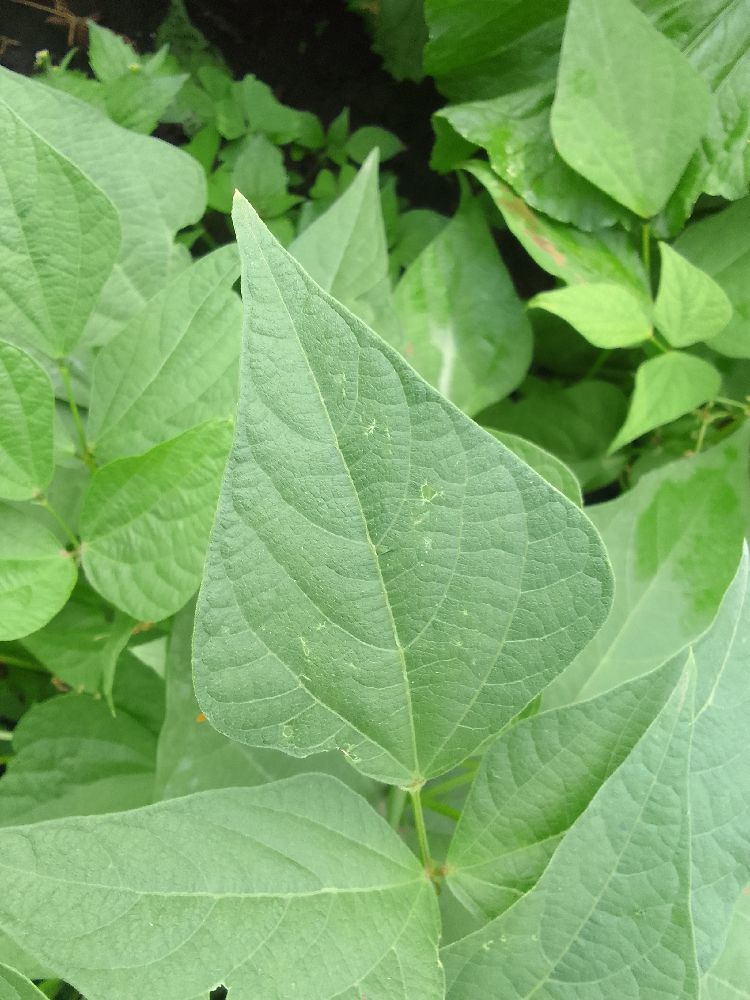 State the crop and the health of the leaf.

common bean, healthy
